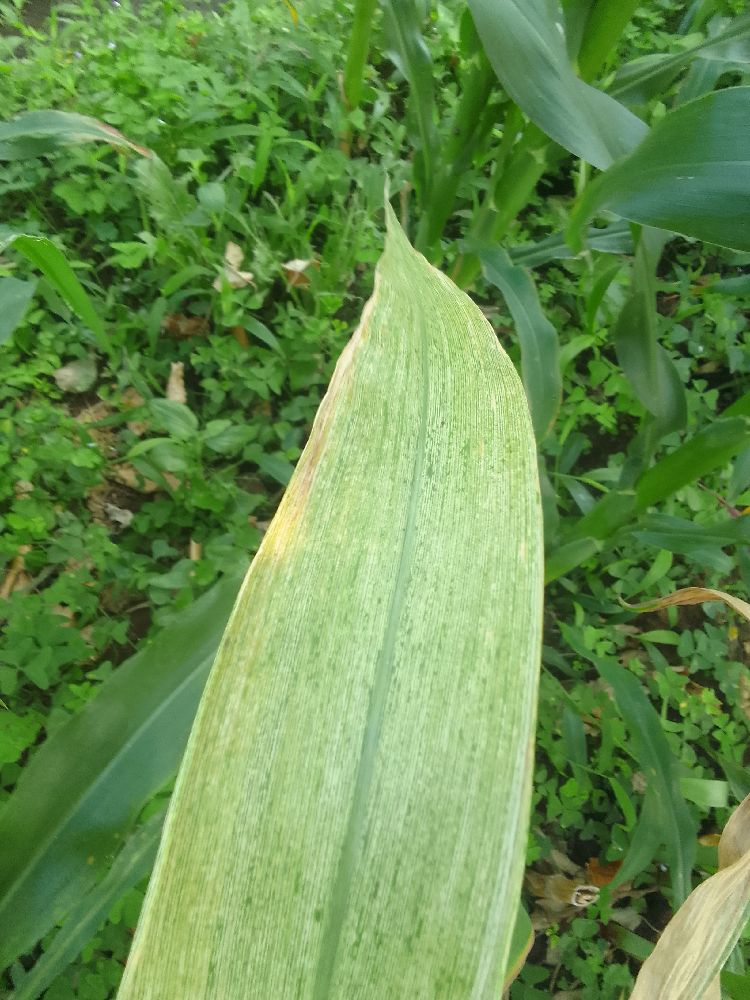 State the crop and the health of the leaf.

maize, maize lethal necrosis
